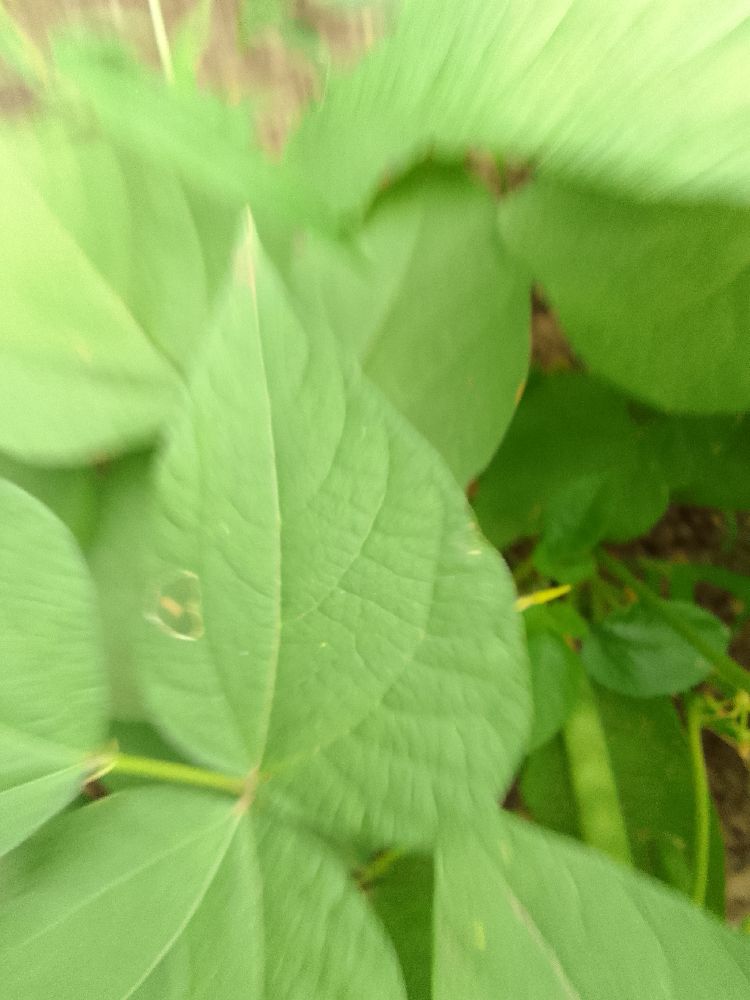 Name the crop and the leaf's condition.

common bean, healthy
